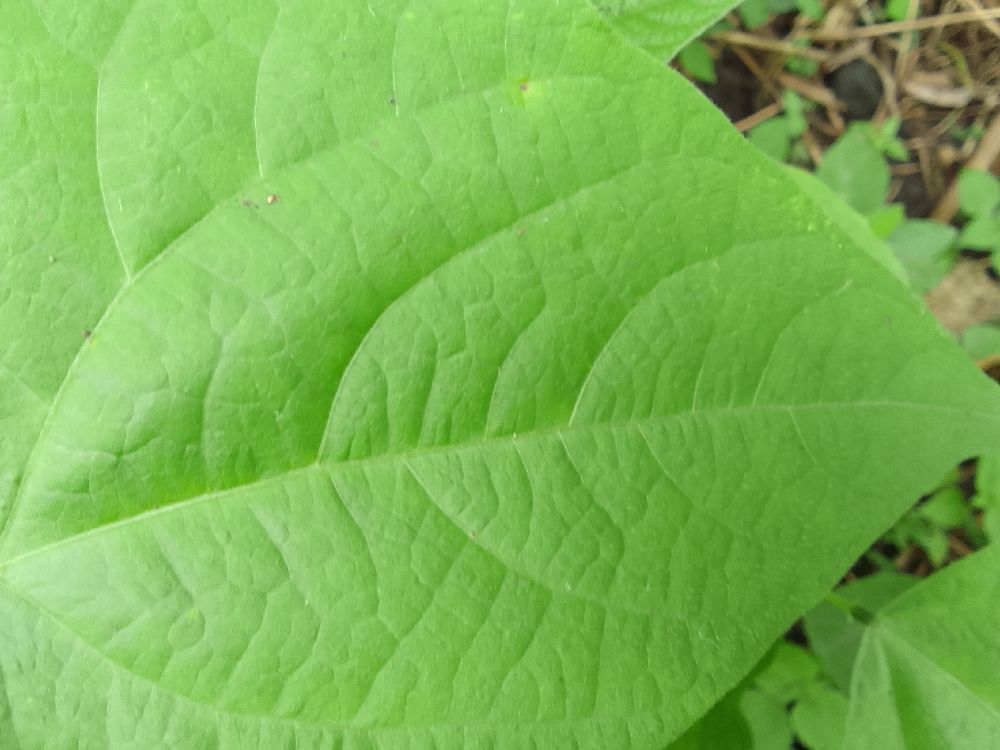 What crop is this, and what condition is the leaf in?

common bean, healthy
